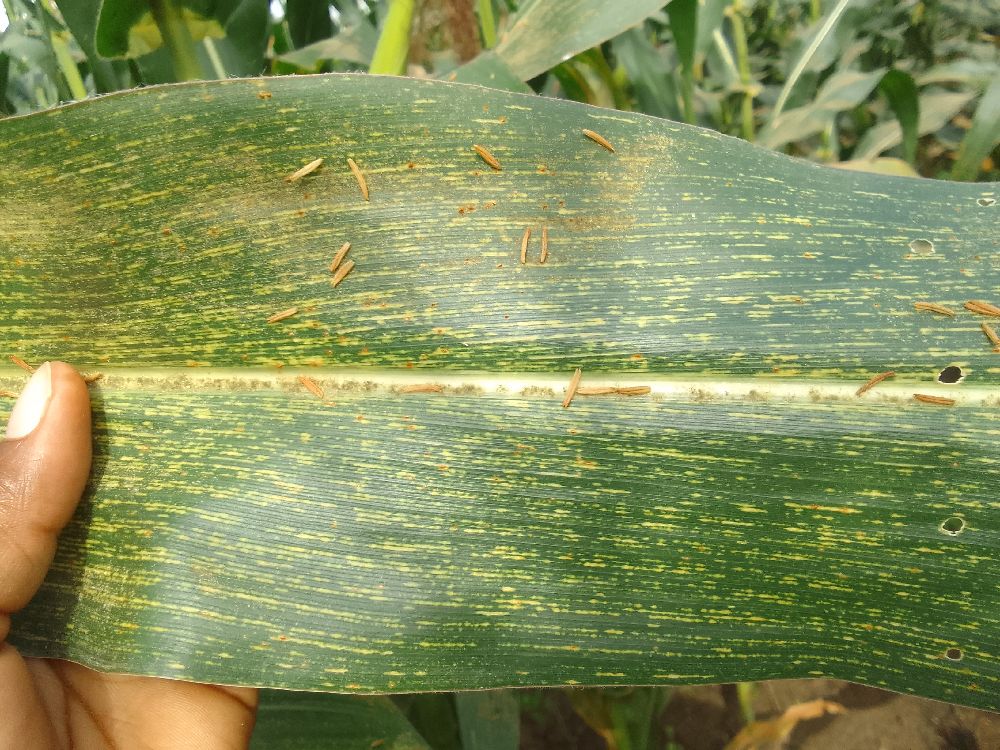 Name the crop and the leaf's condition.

maize, maize streak virus
